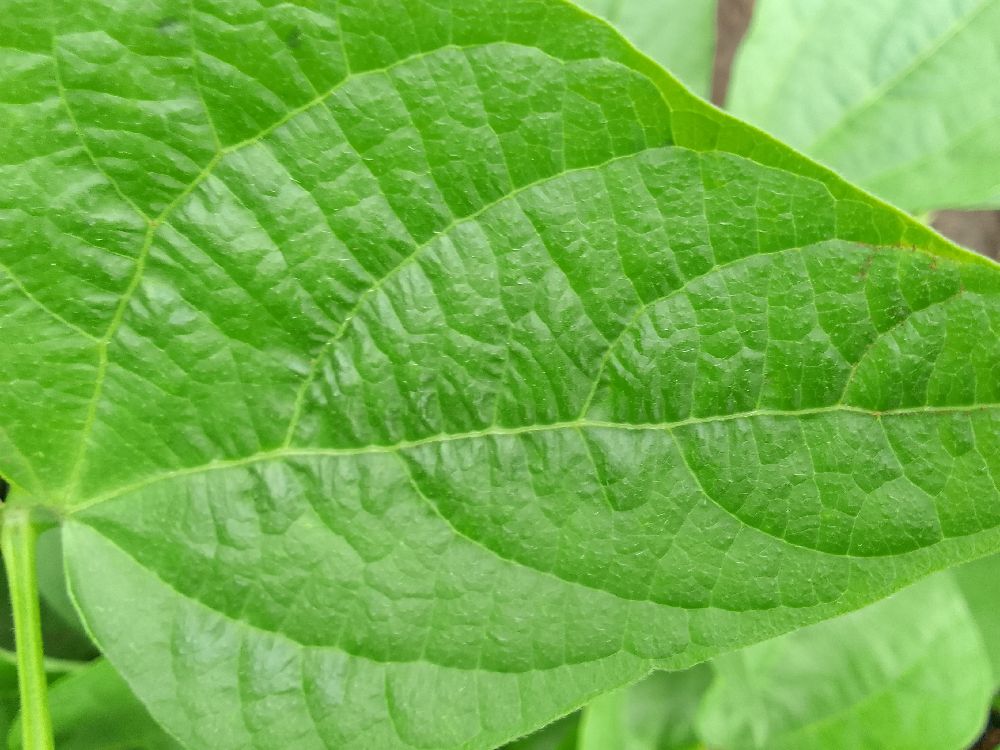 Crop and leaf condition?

common bean, healthy
